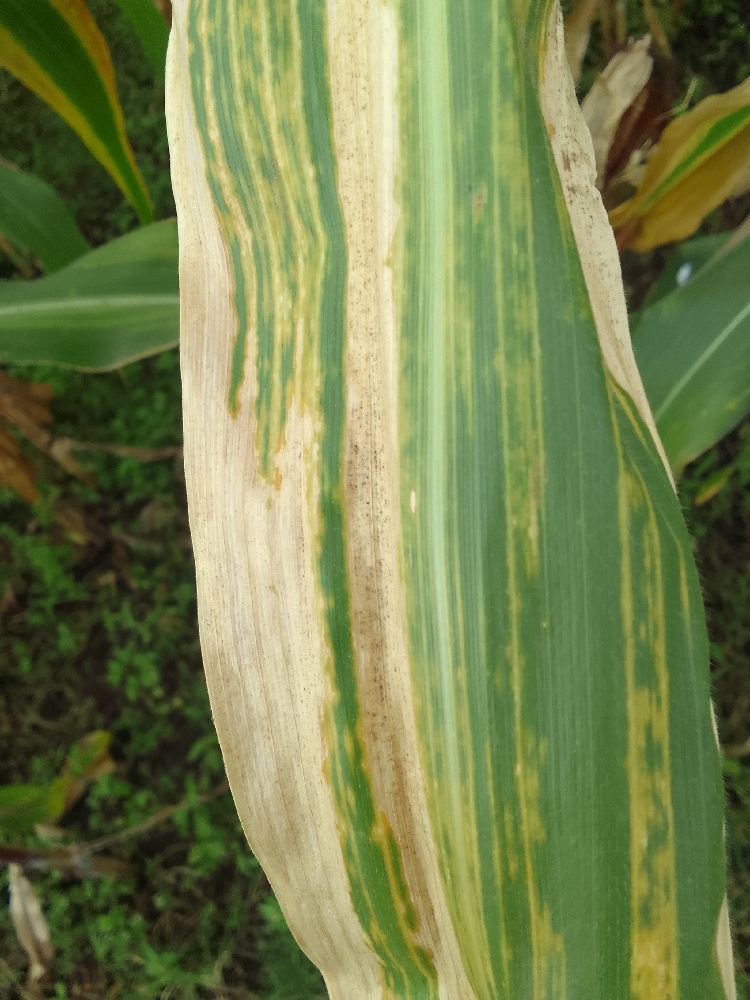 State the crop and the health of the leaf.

maize, maize lethal necrosis
